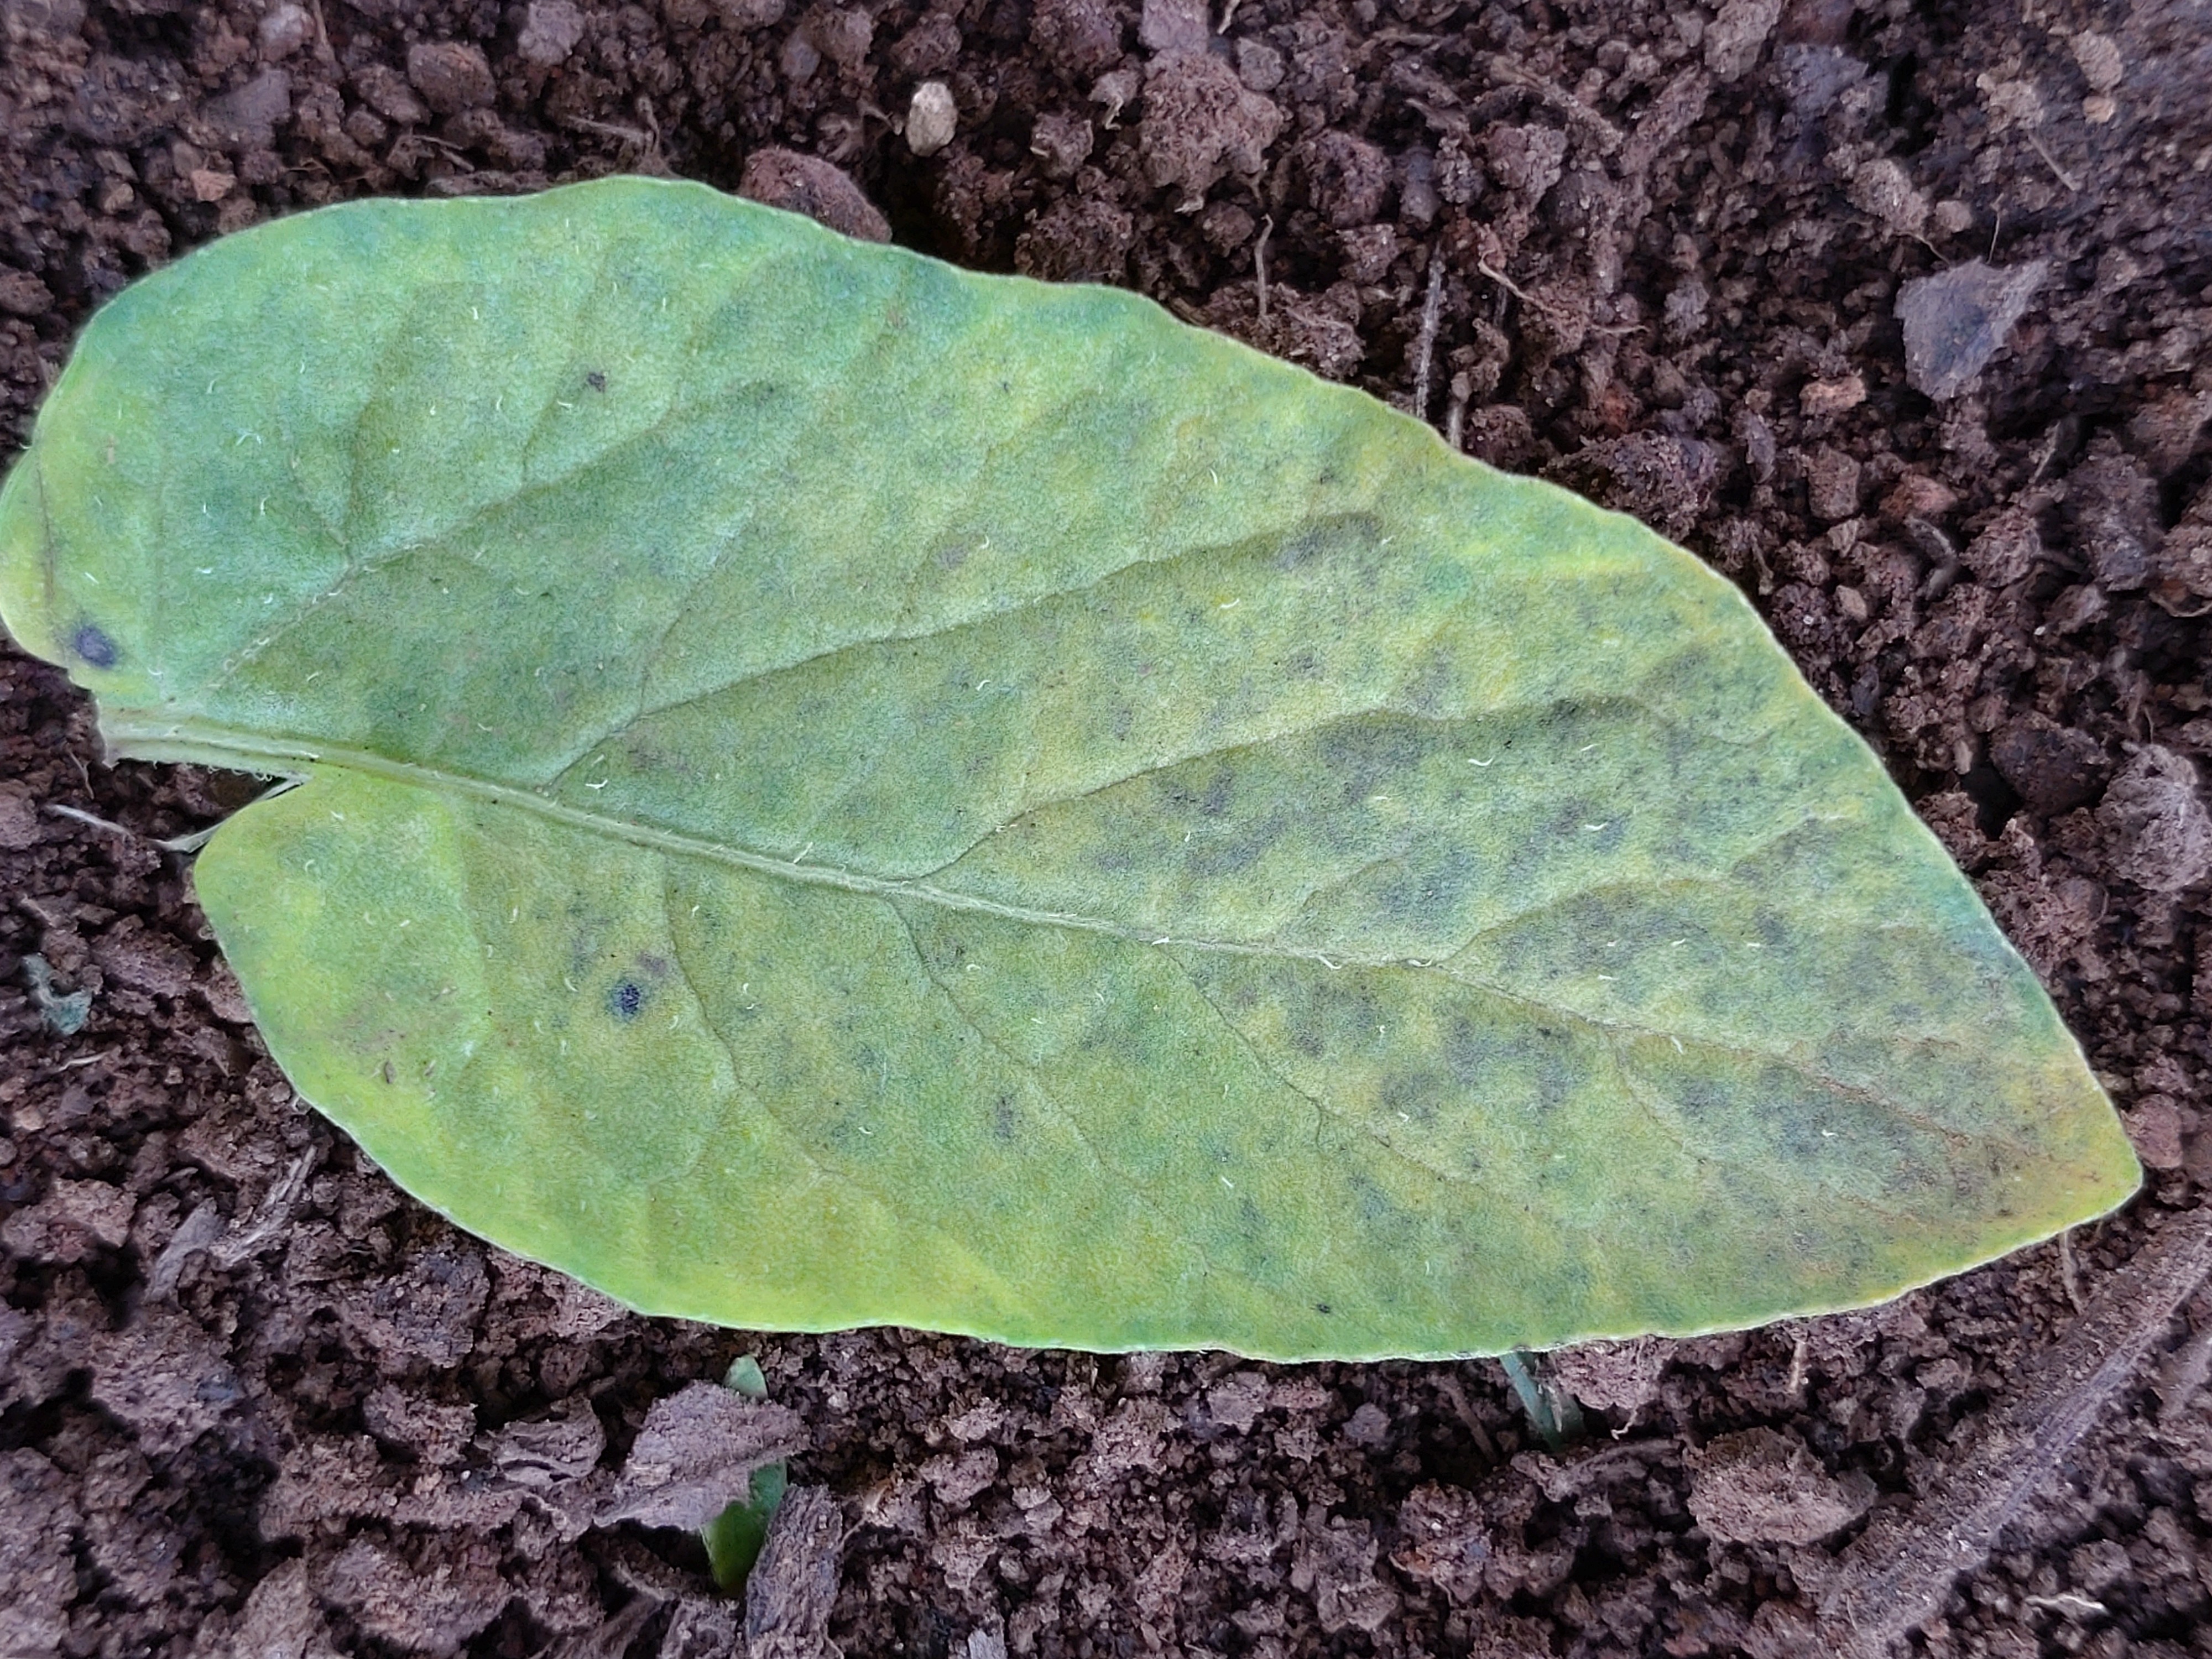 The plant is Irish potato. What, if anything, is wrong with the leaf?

late blight
